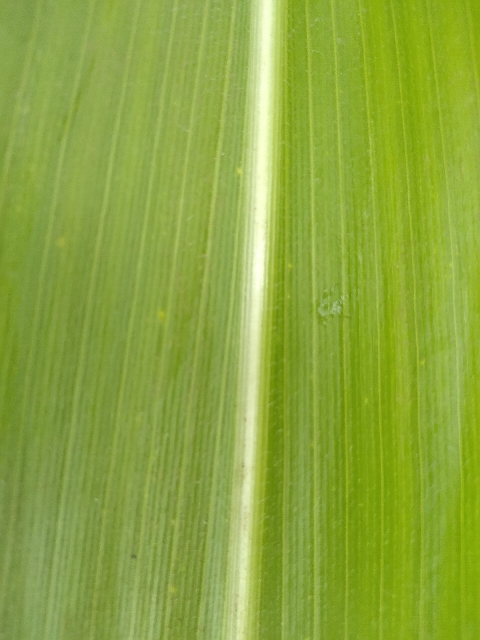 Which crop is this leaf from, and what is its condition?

maize, healthy
